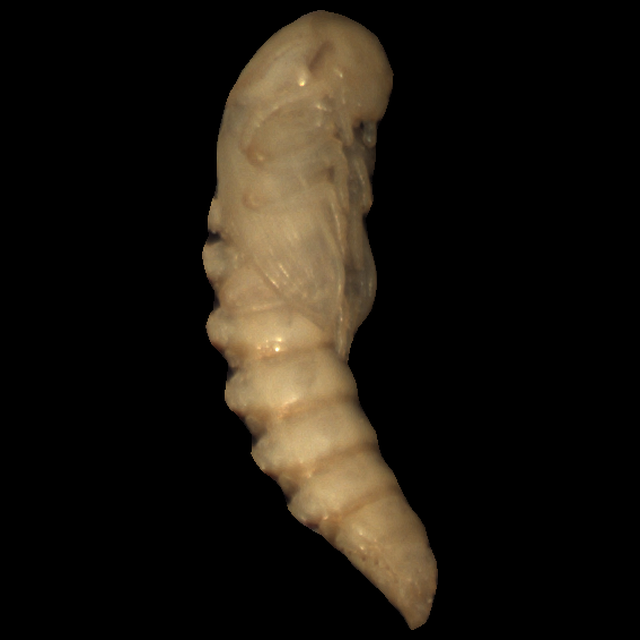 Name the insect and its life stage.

mealworm pupa
